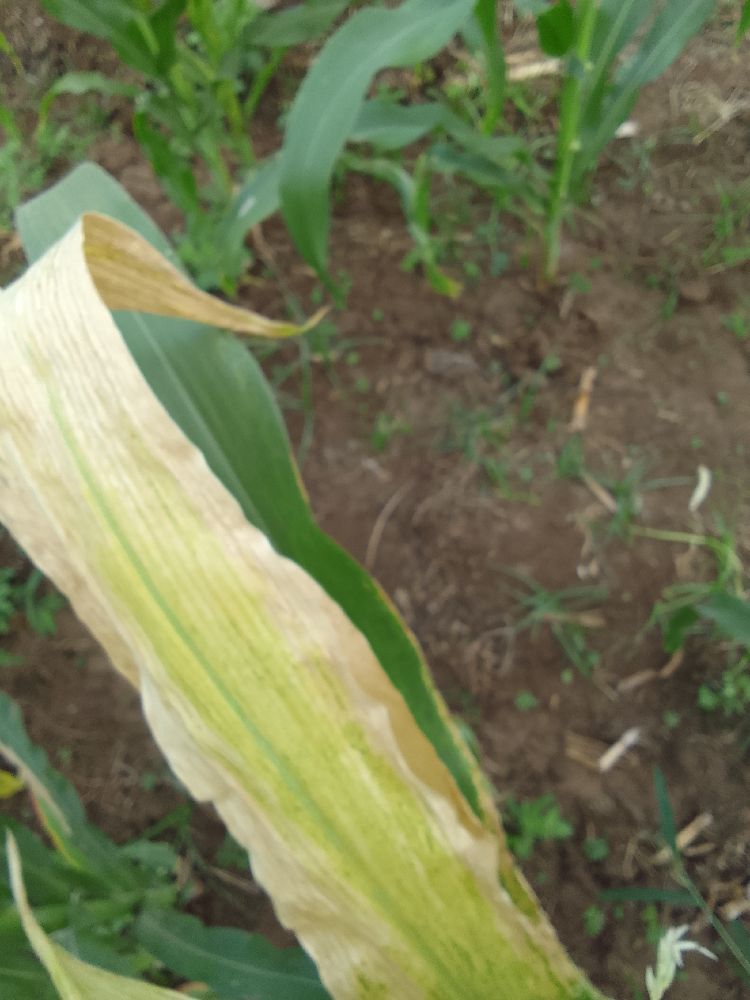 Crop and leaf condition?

maize, maize lethal necrosis
